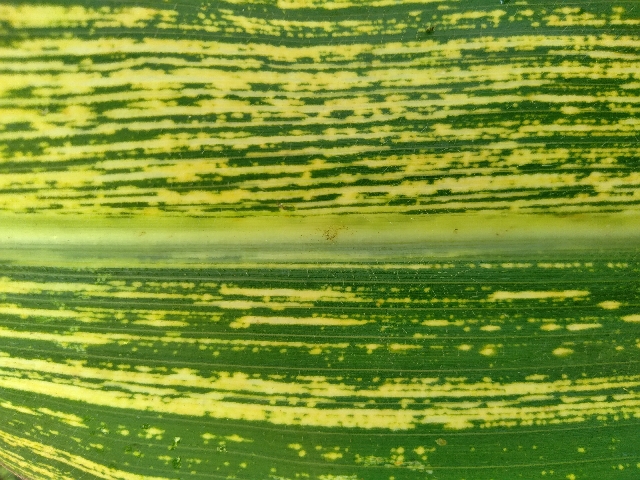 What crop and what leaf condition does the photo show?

maize, maize streak virus
